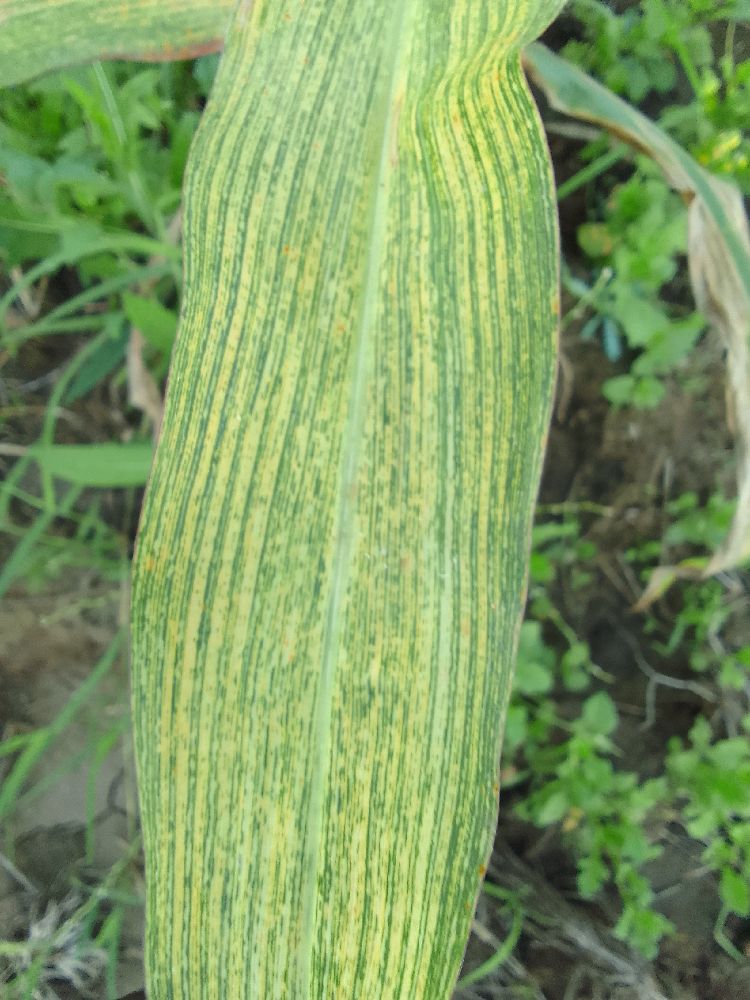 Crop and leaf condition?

maize, maize streak virus
